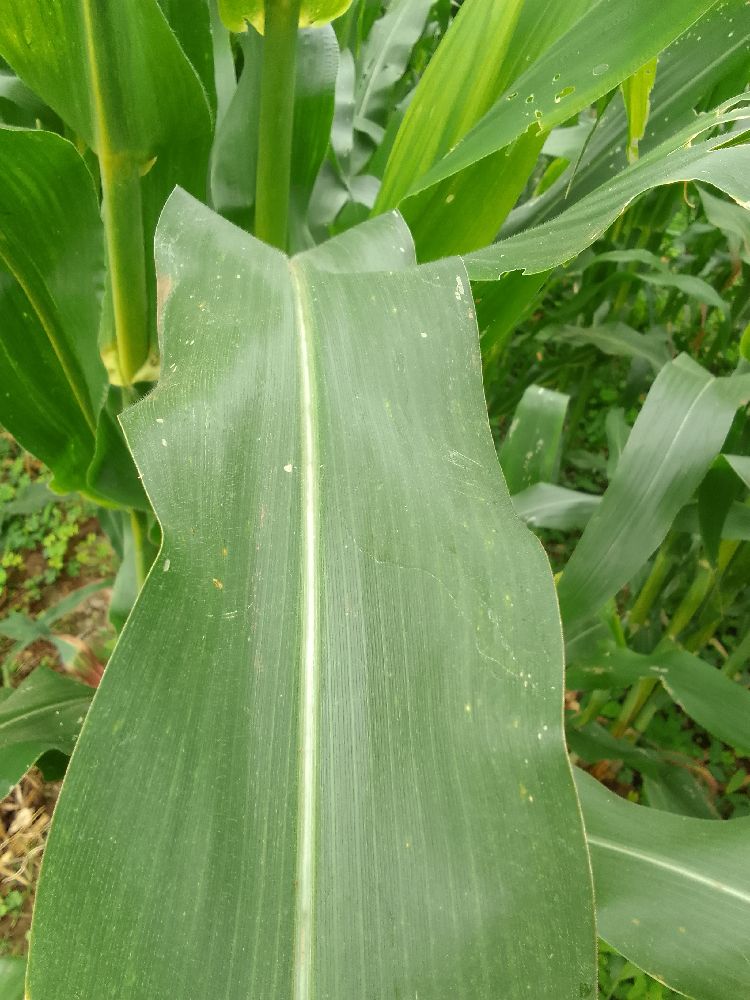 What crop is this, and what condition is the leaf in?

maize, healthy
